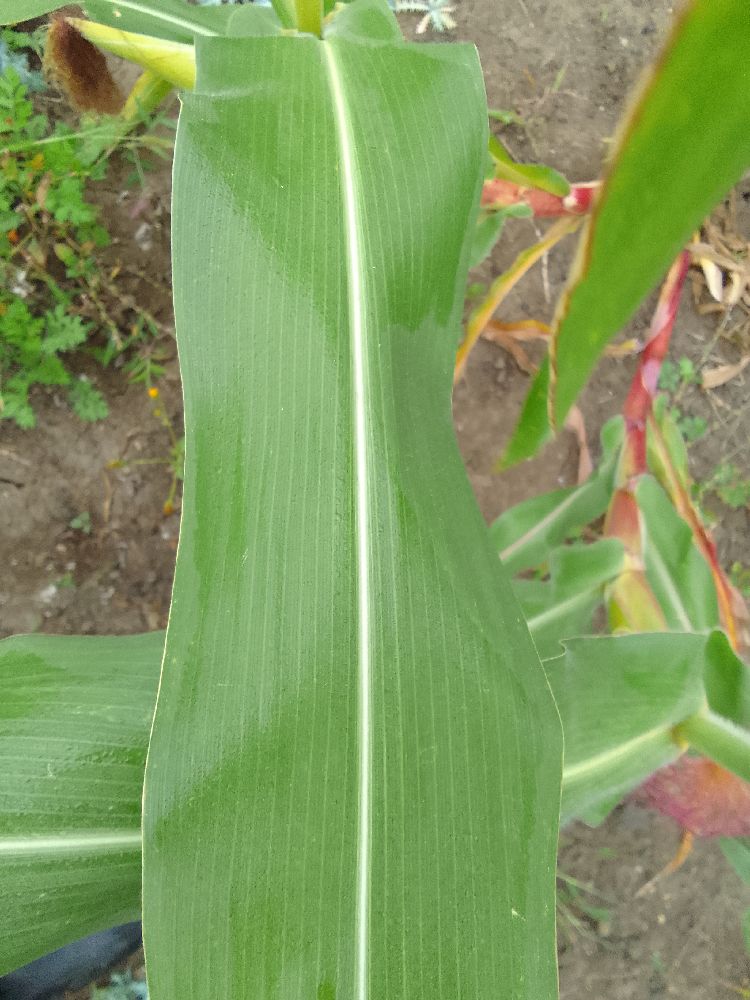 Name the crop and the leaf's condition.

maize, healthy
